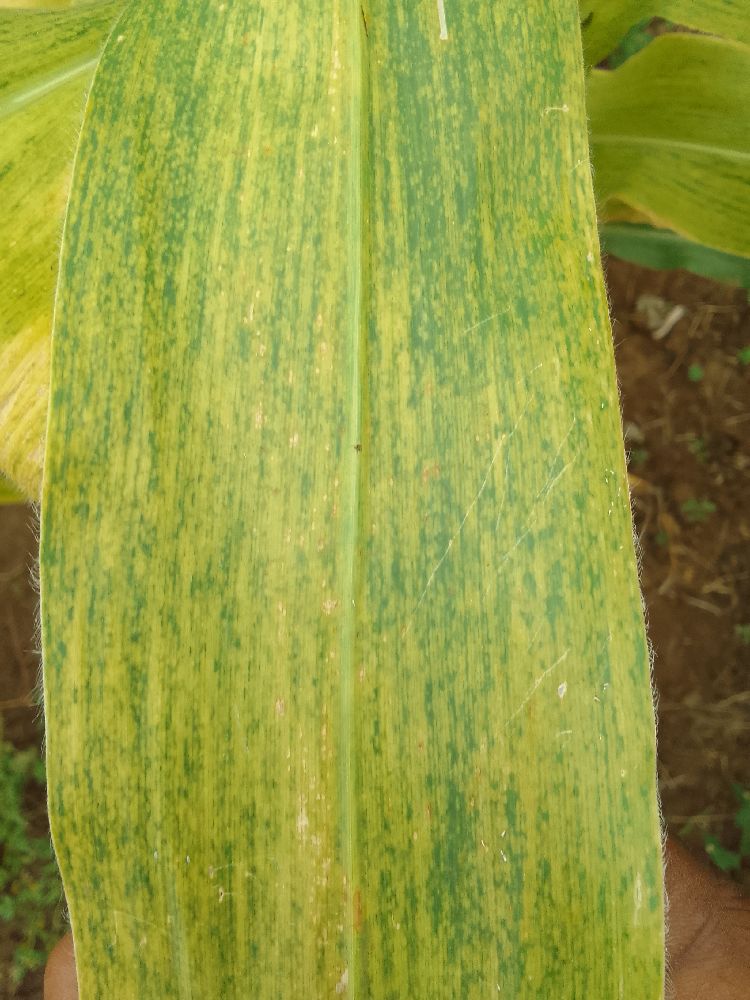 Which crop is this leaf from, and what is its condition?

maize, maize lethal necrosis
